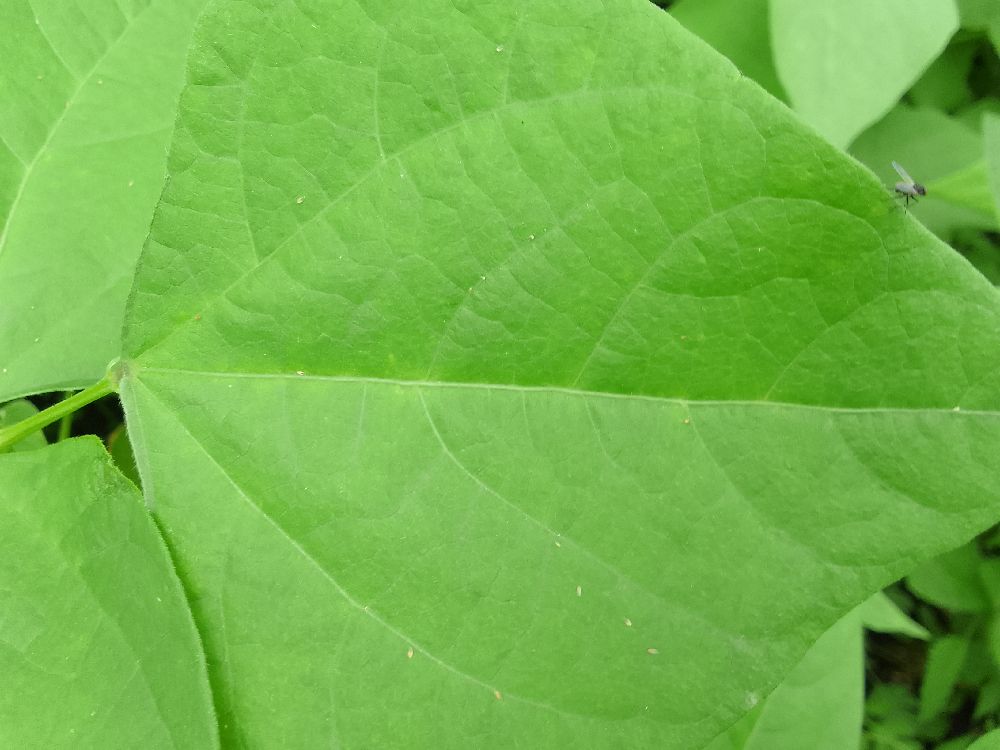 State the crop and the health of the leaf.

common bean, healthy
